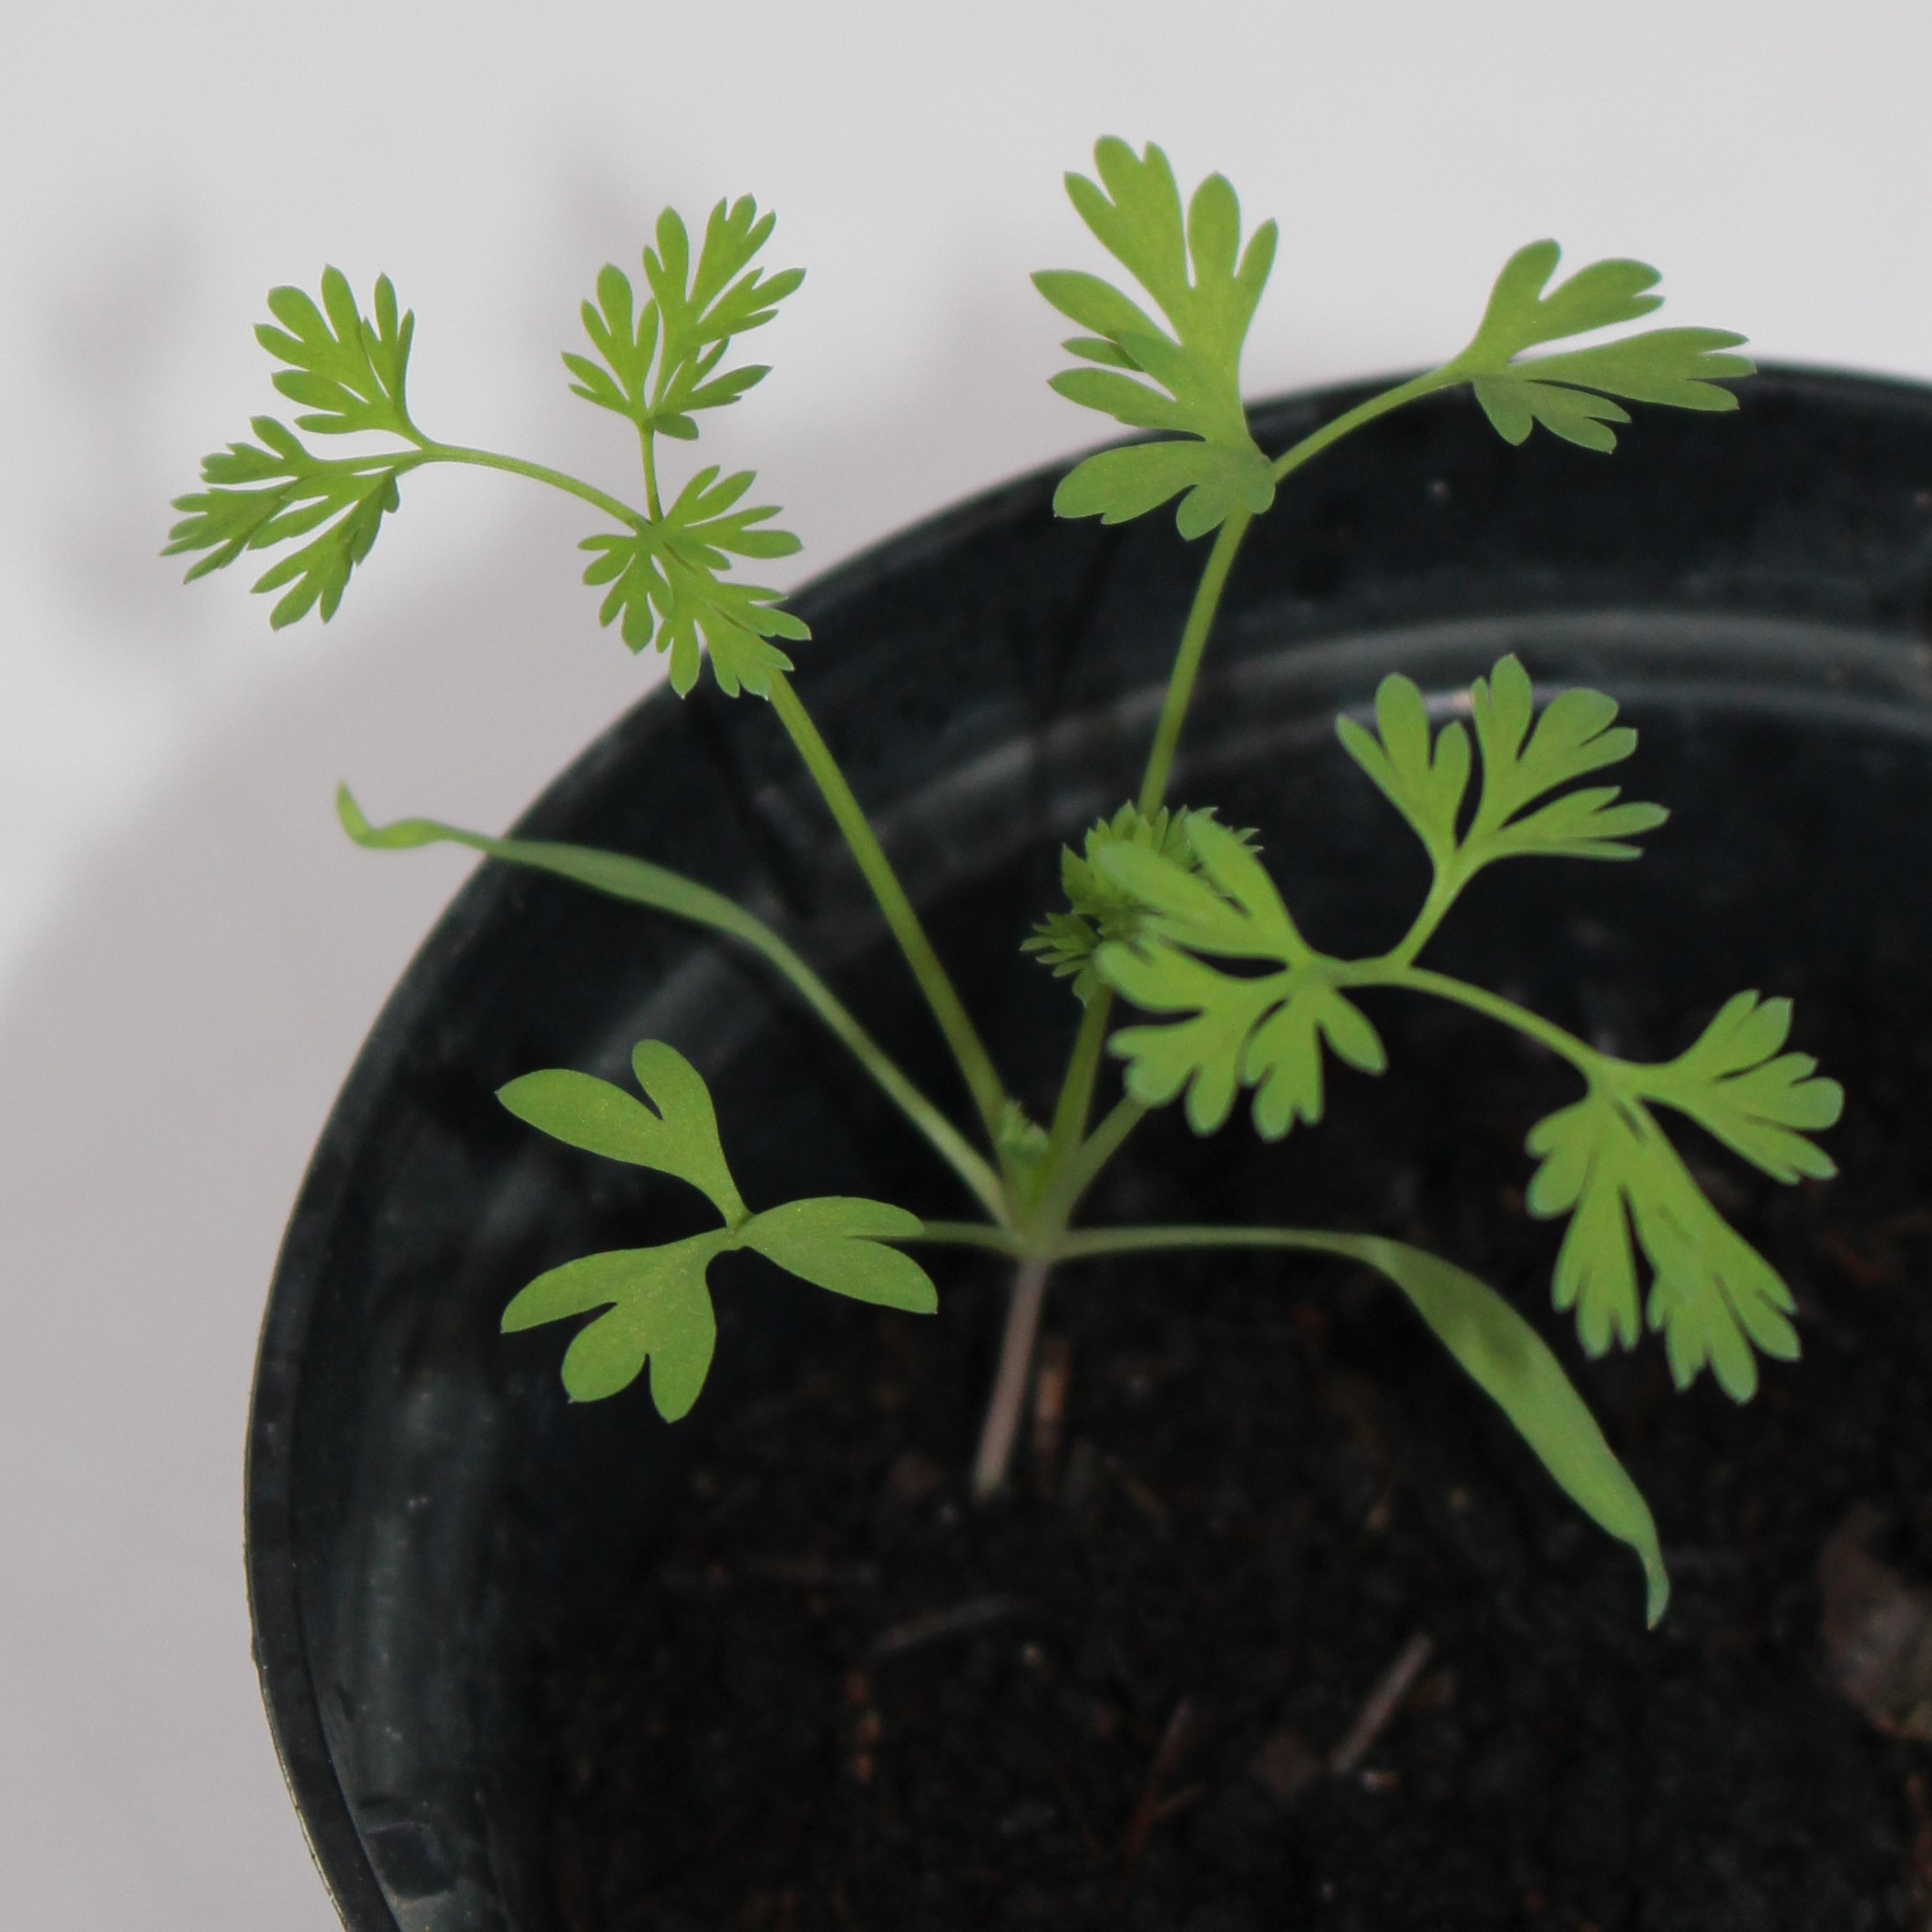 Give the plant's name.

Fumaria officinalis
